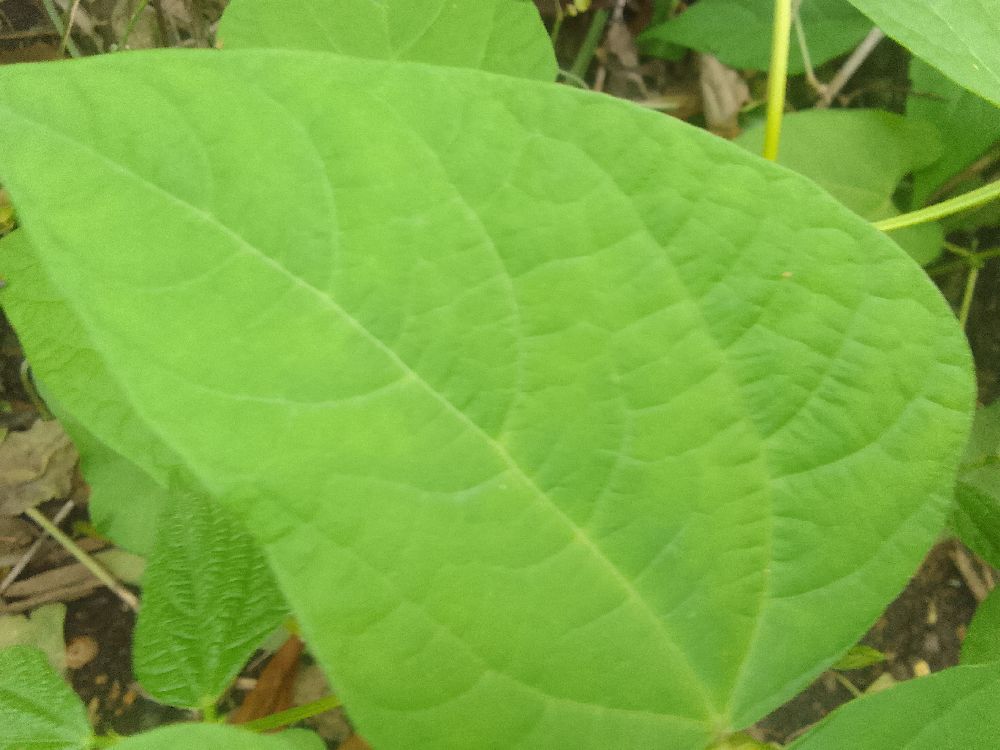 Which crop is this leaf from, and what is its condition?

common bean, healthy
